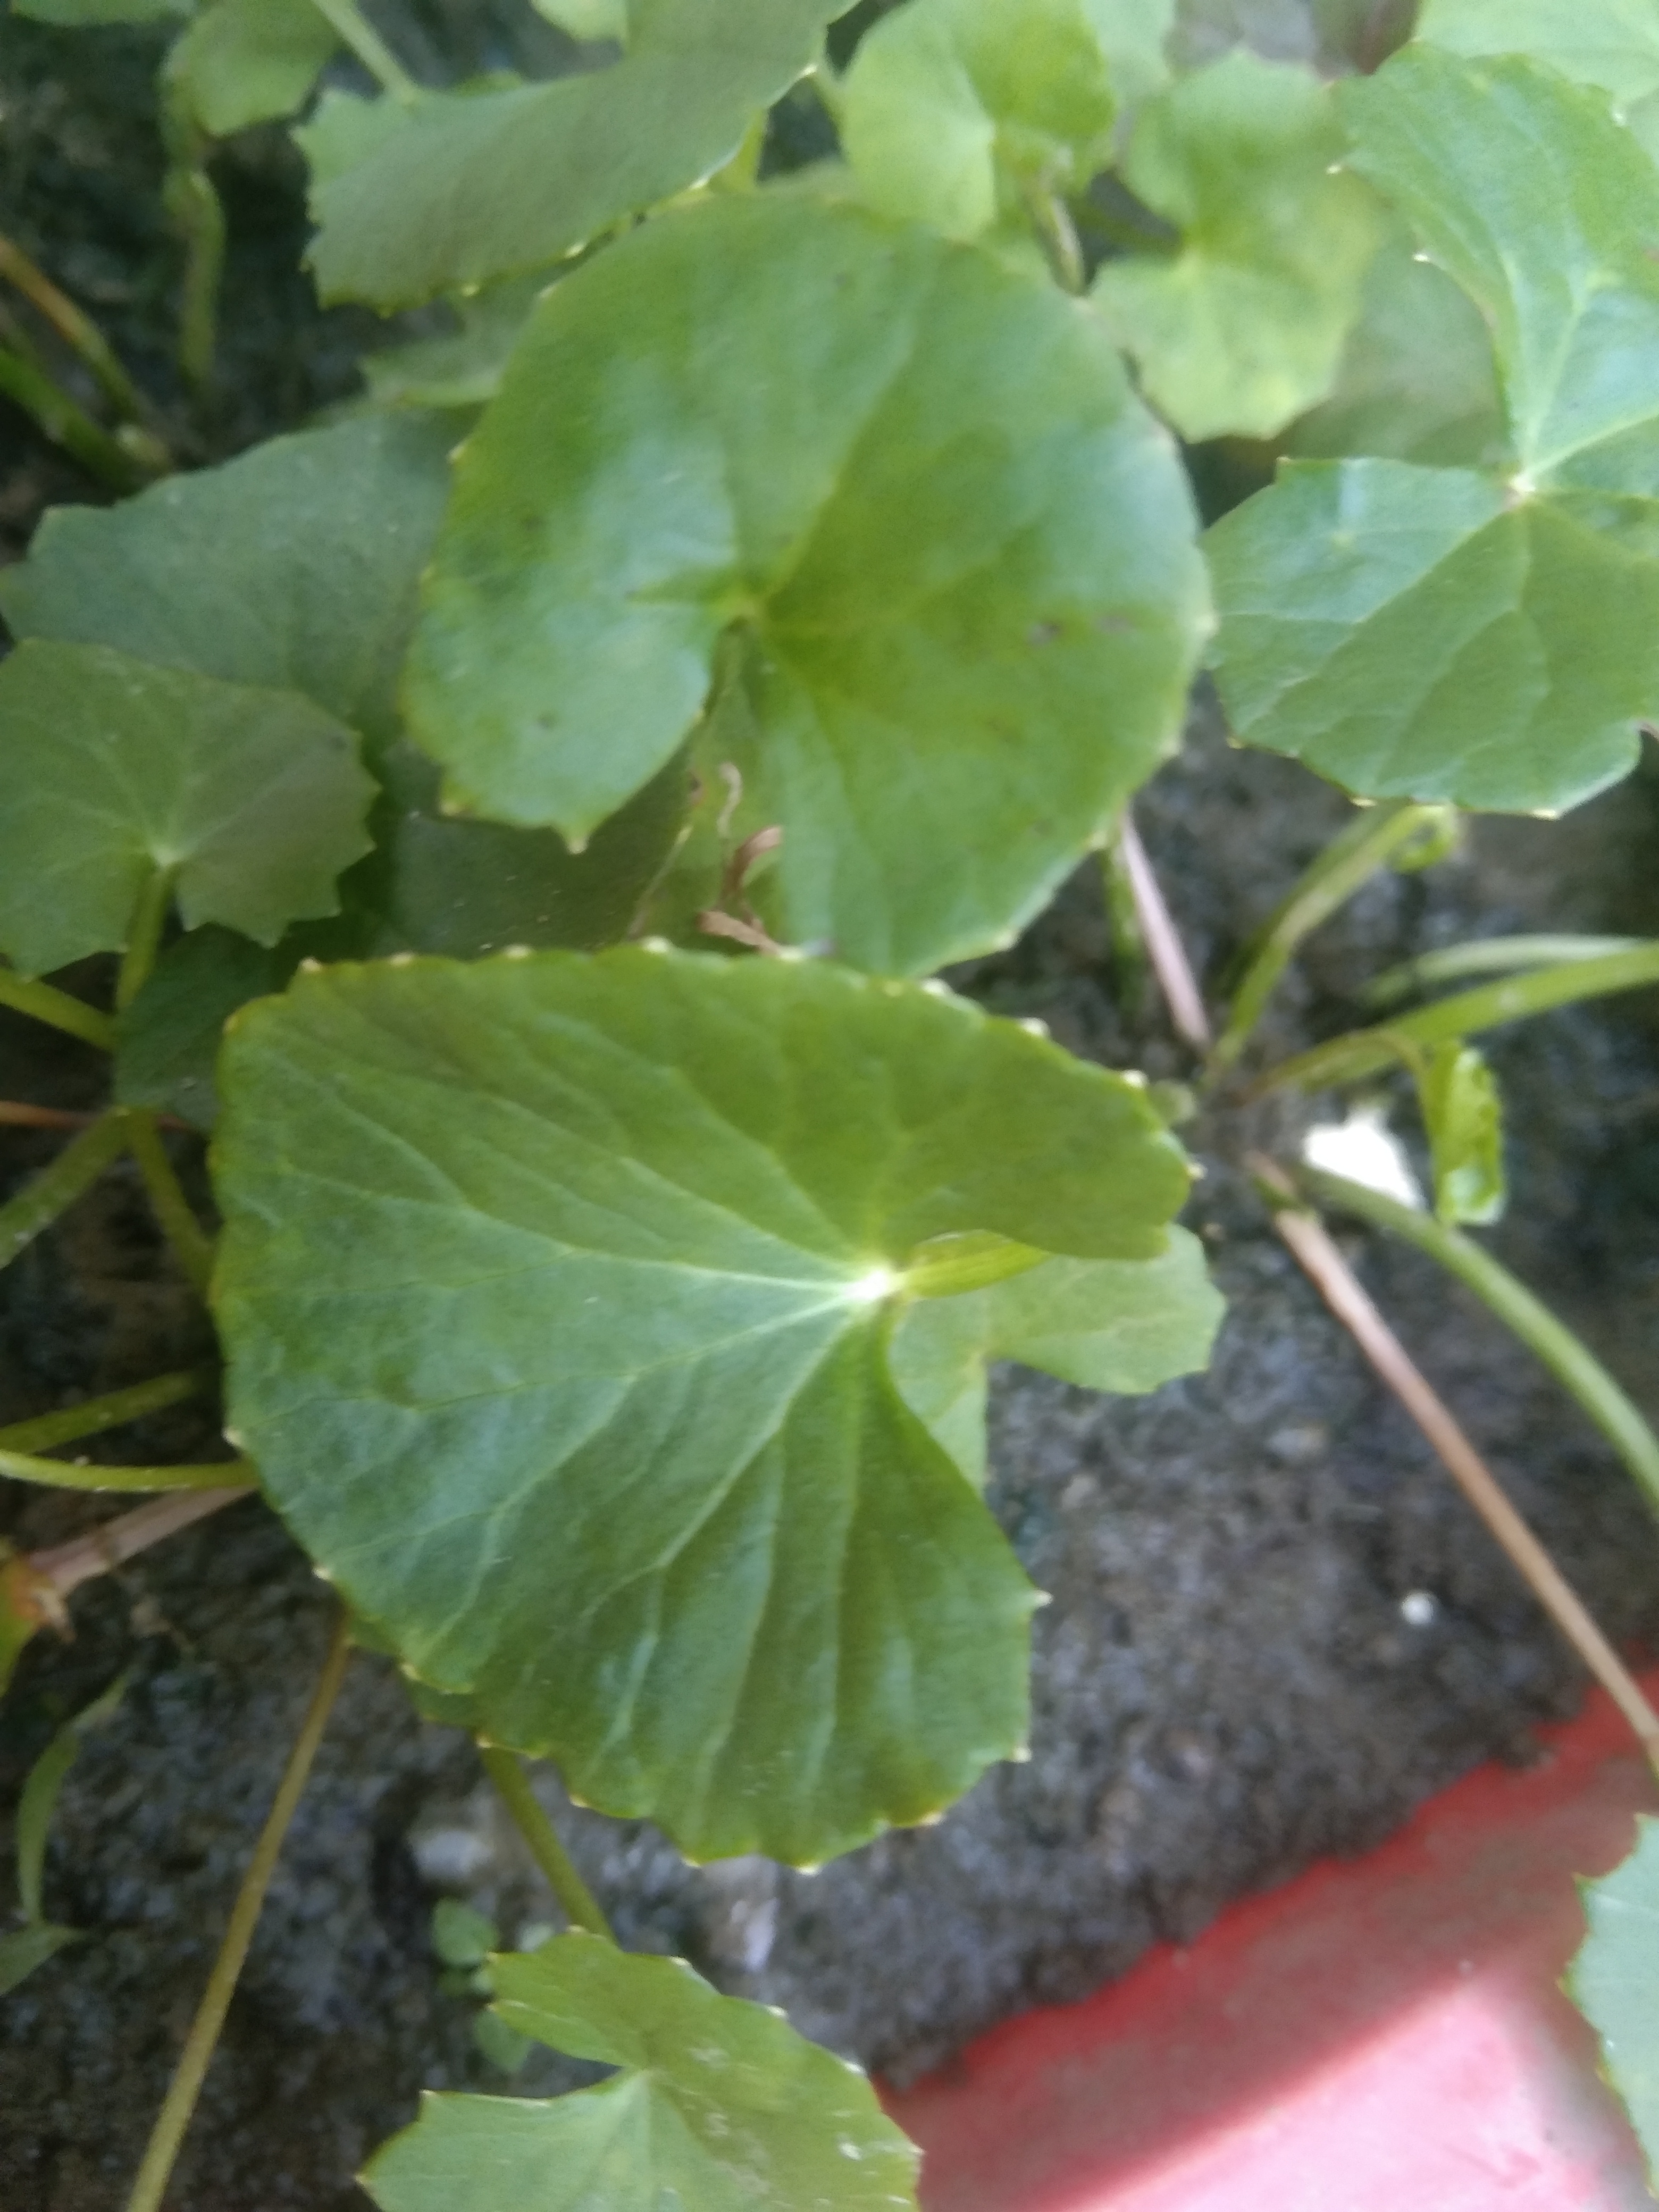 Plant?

thankuni
